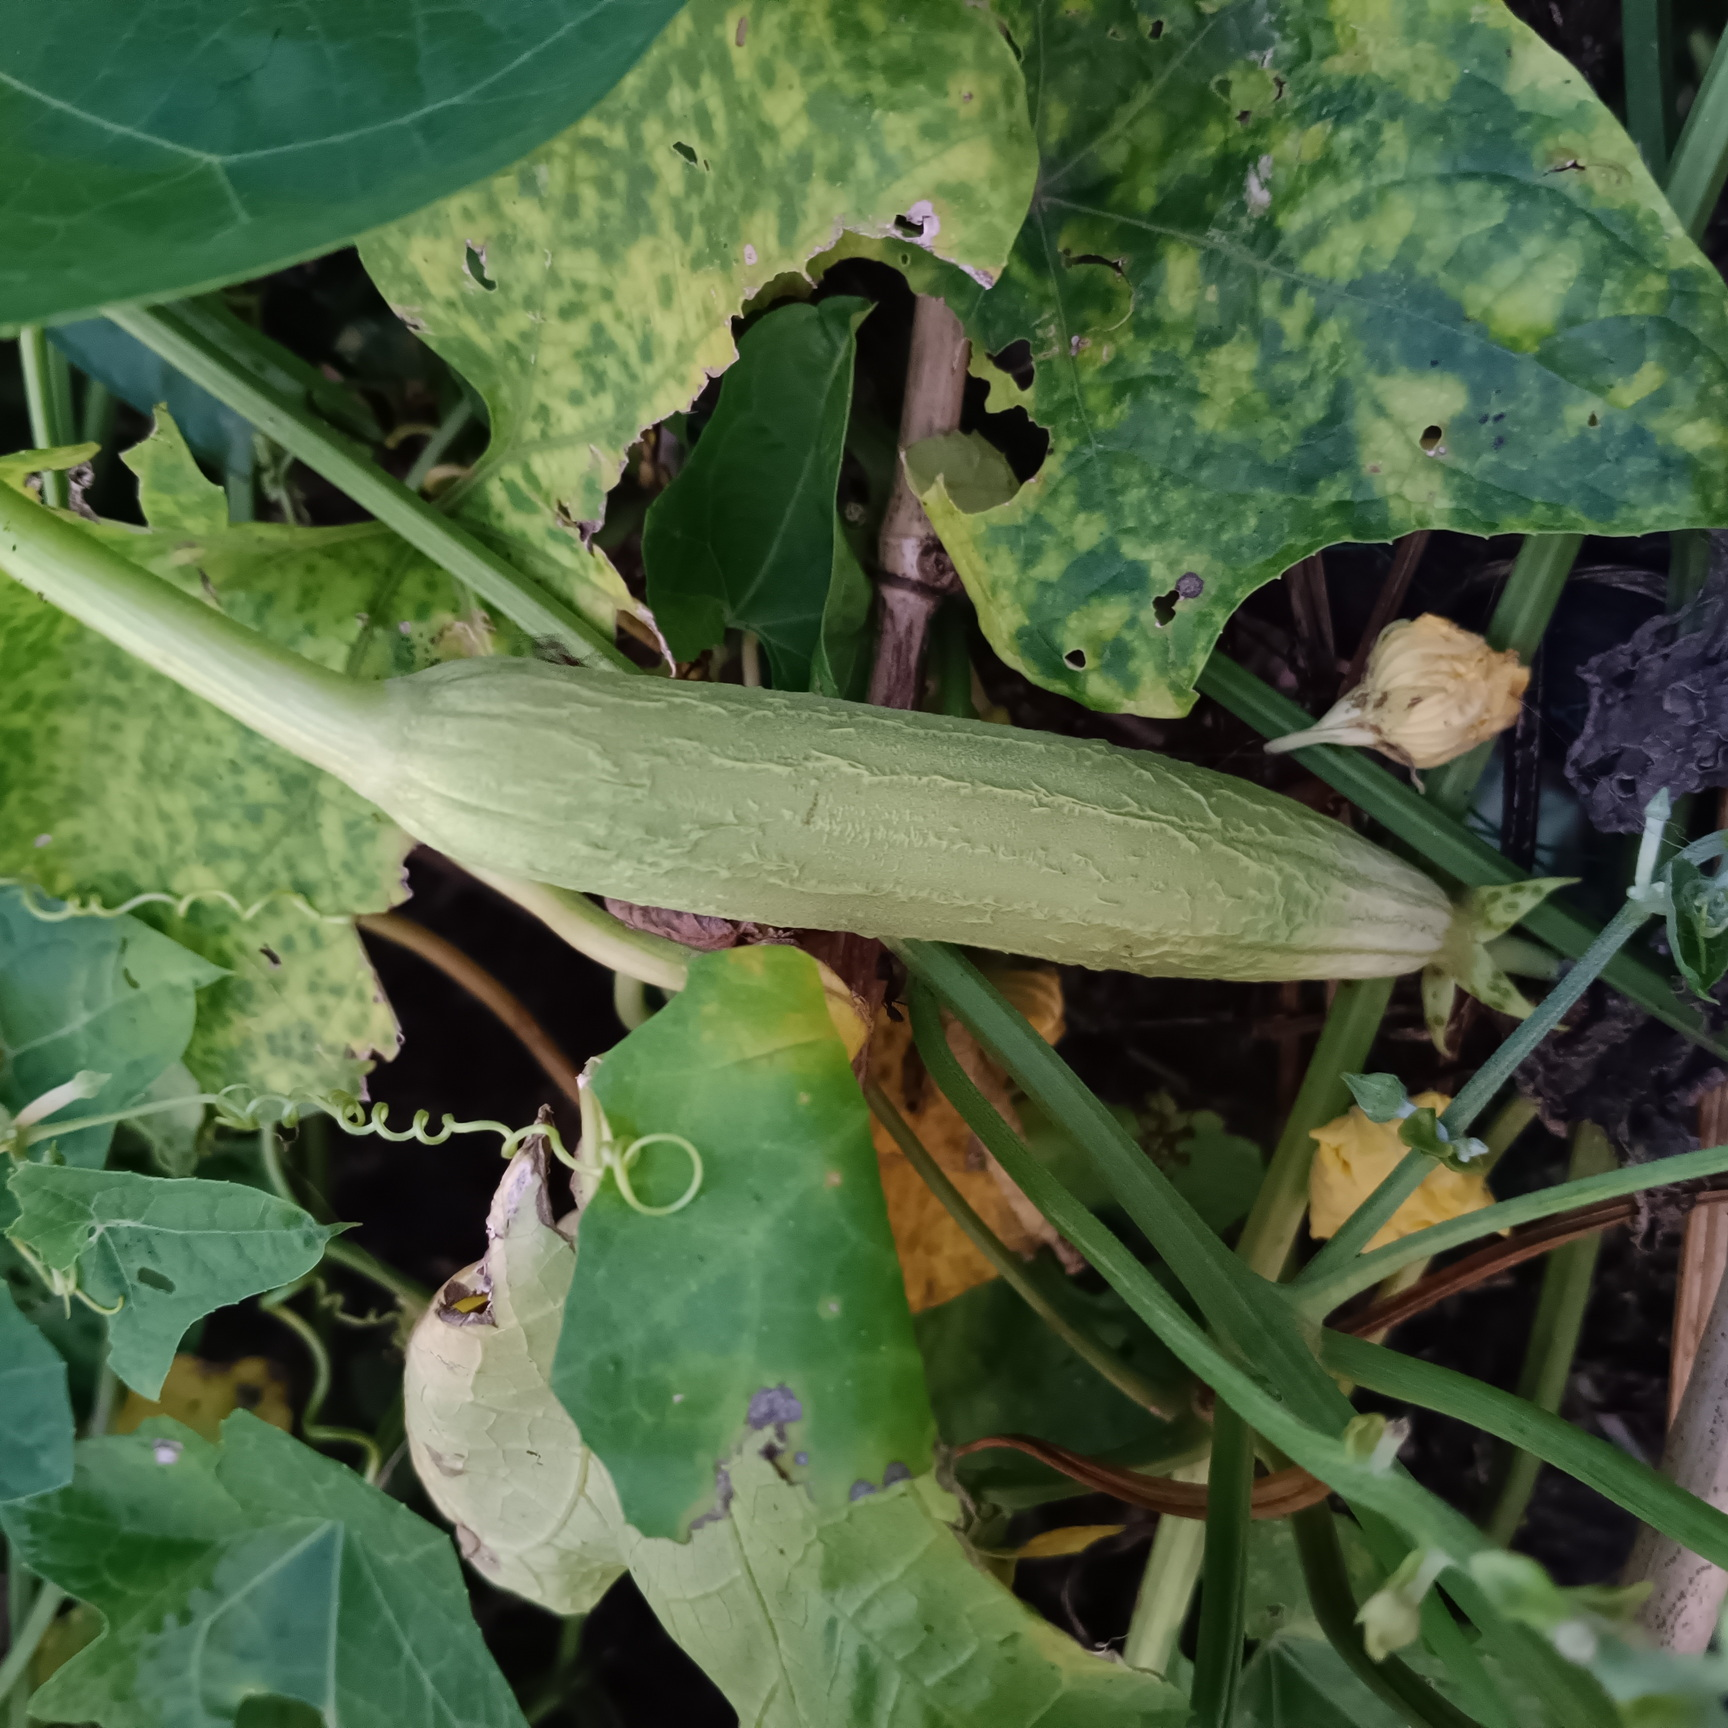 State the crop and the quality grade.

luffa, fresh
